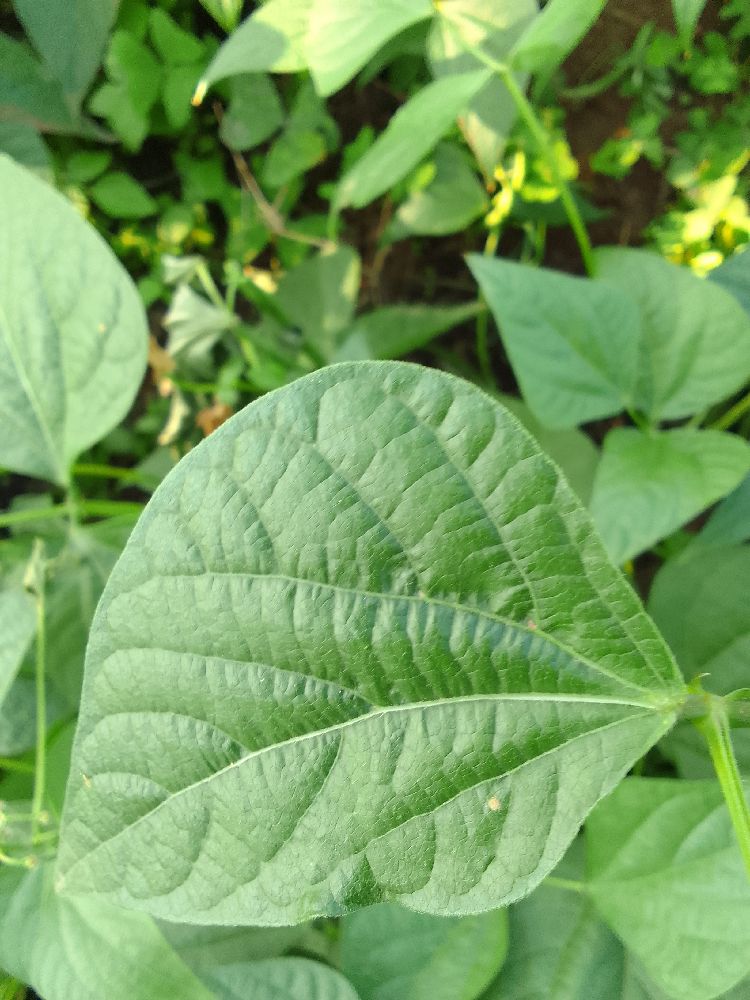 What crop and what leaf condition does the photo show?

common bean, healthy
